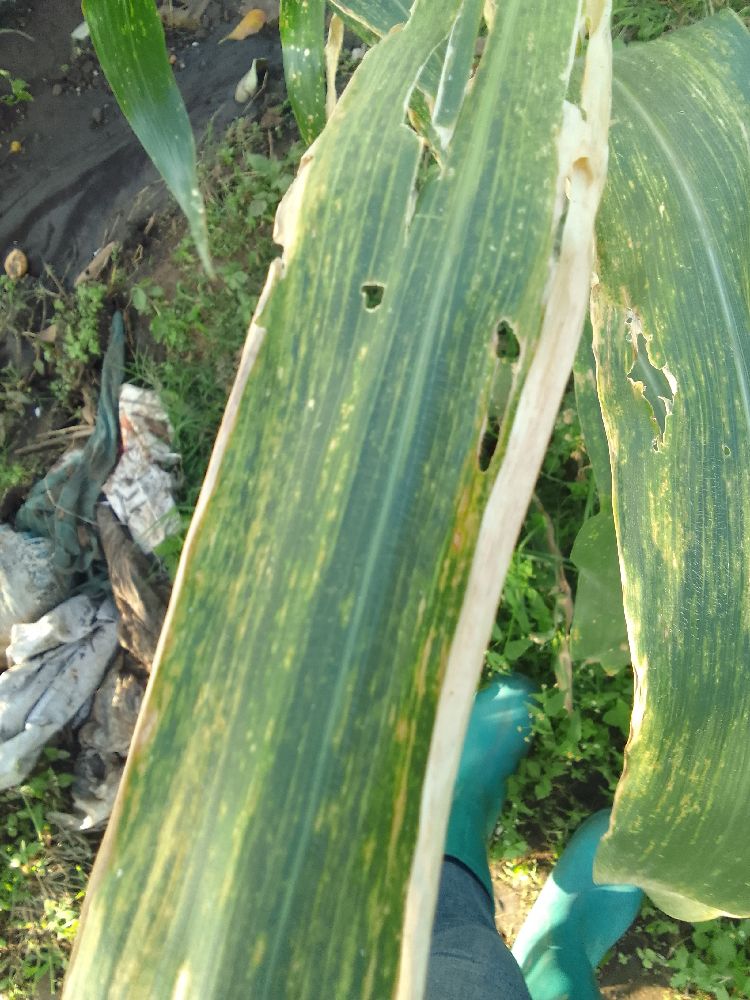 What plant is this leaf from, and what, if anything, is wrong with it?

maize, maize lethal necrosis
